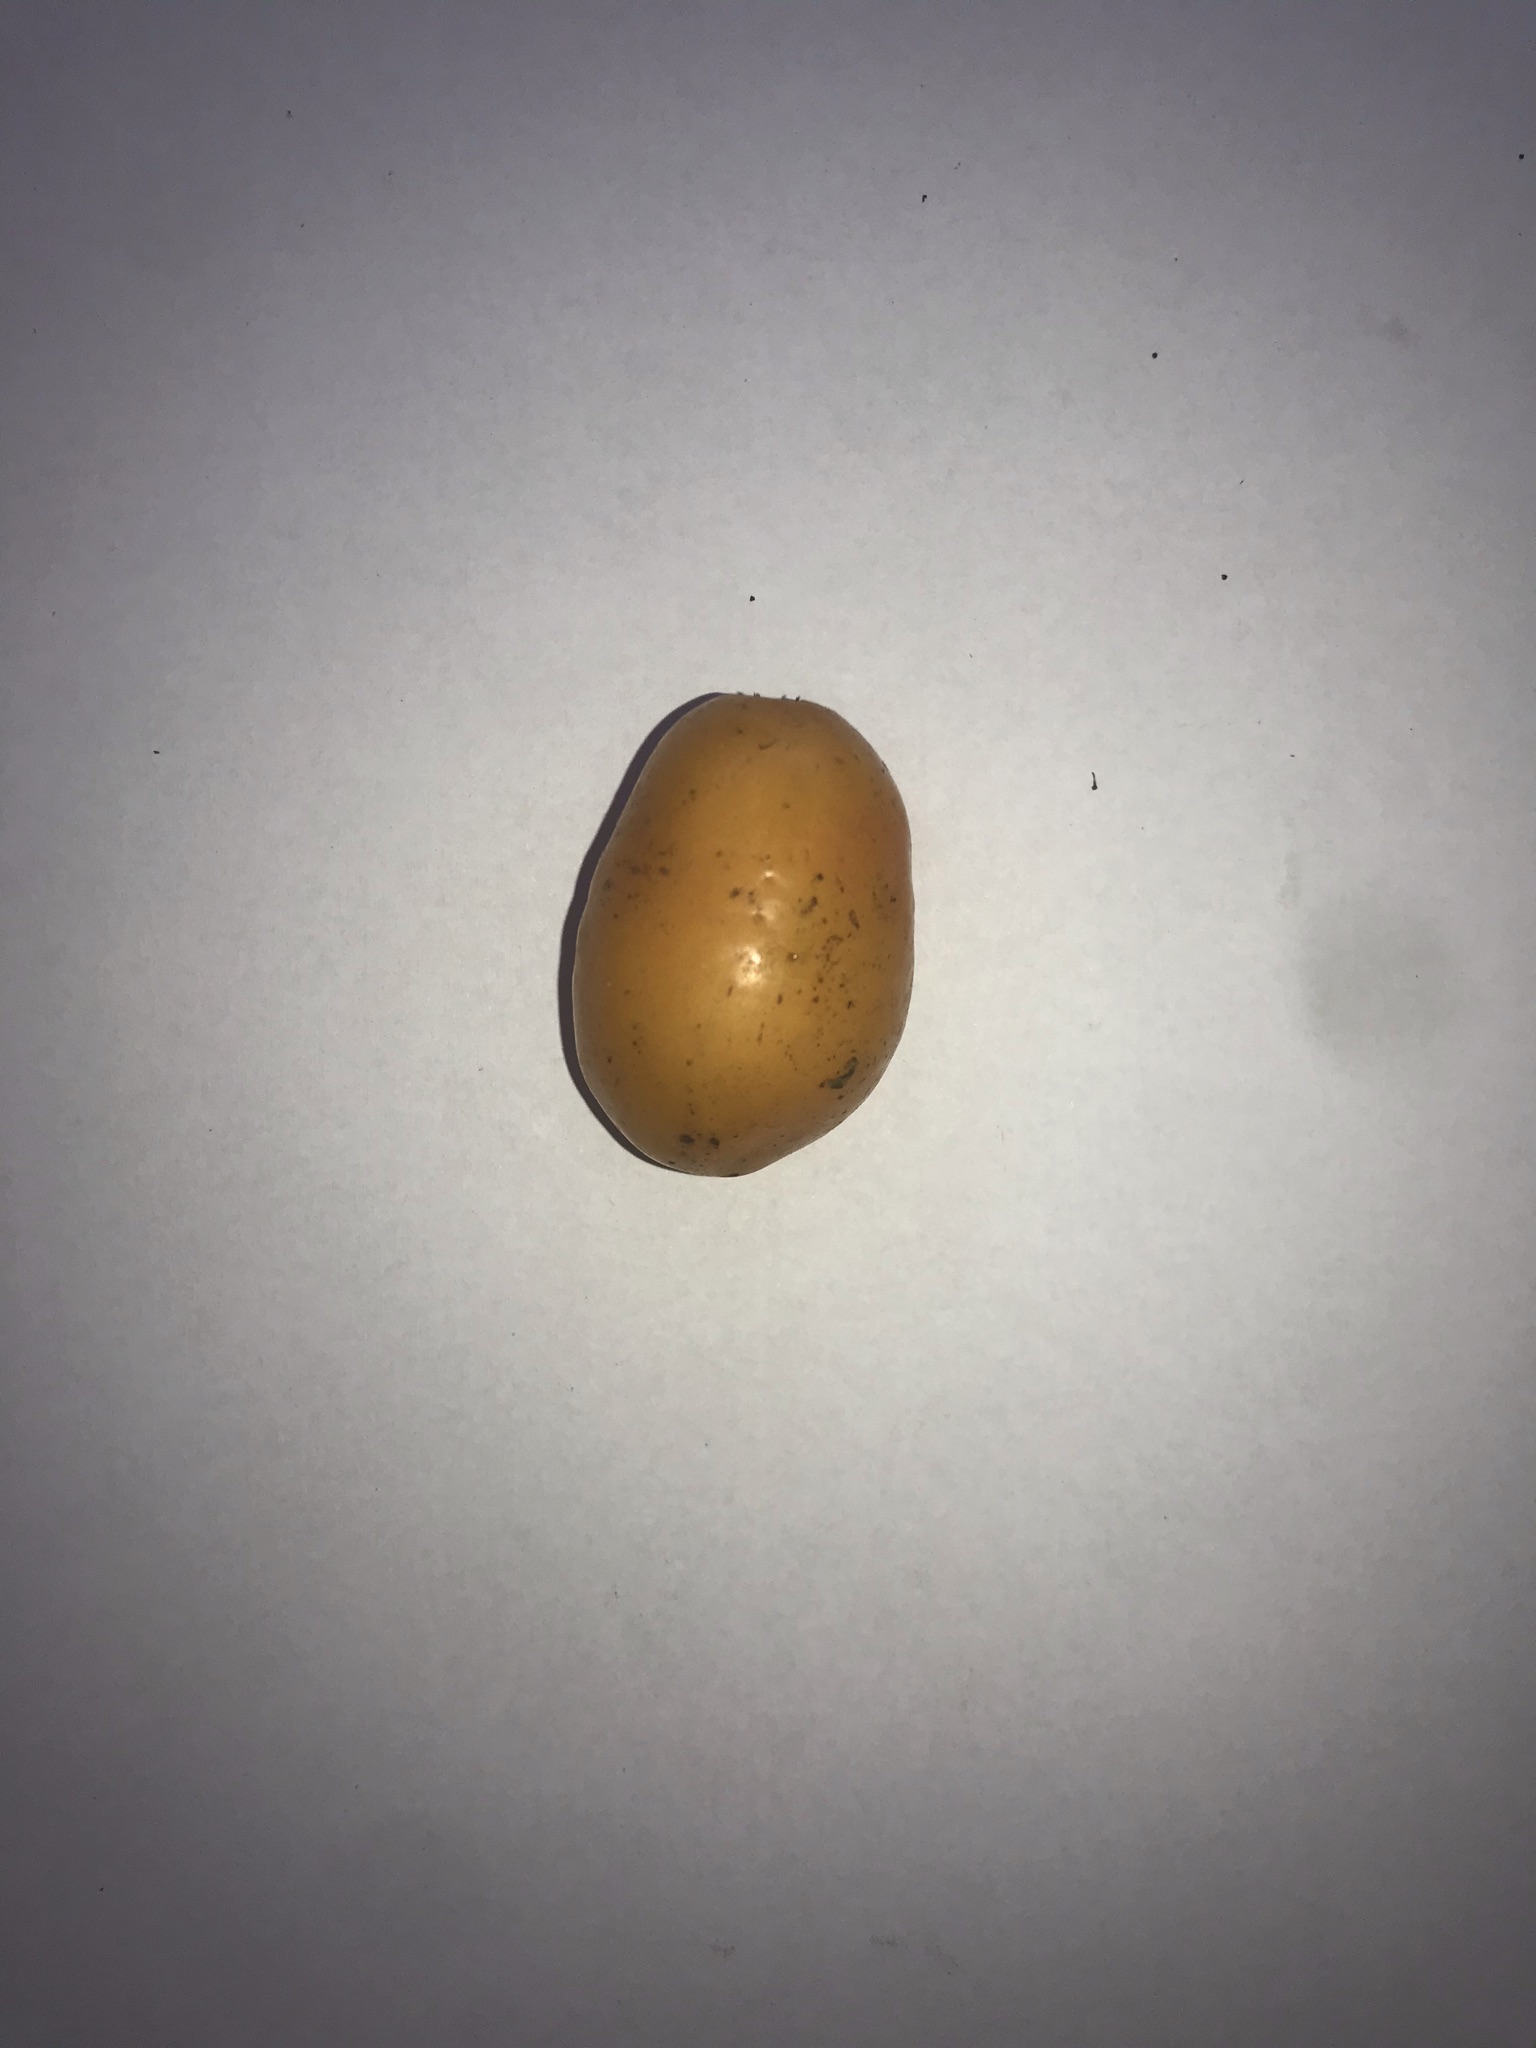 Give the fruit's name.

siriguela
